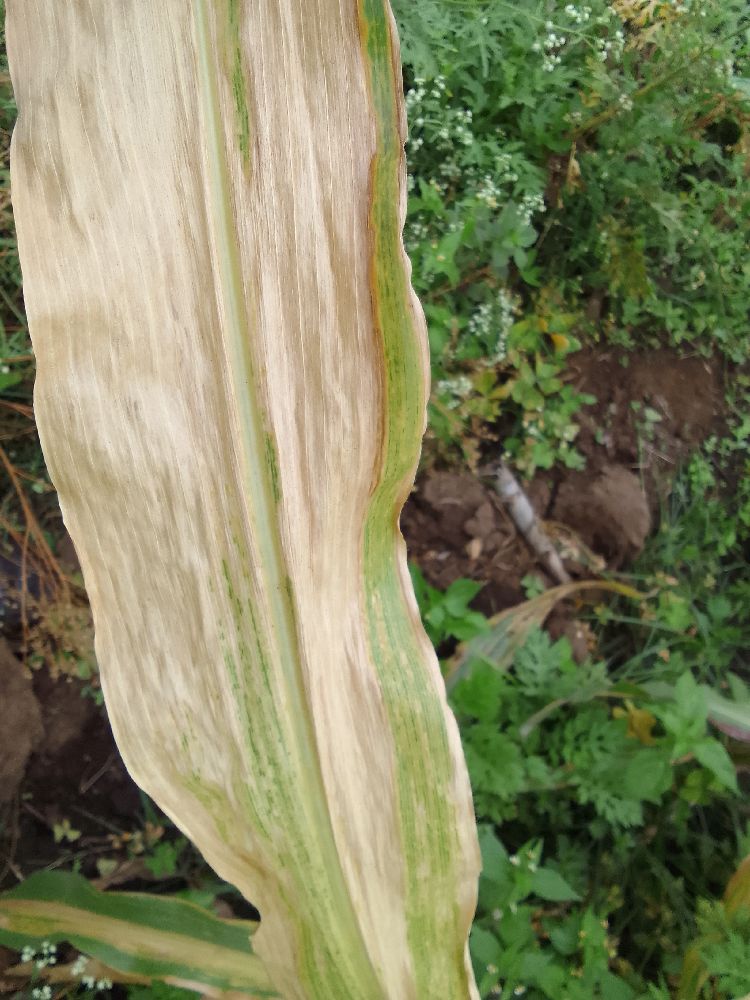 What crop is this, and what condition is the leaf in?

maize, maize lethal necrosis
